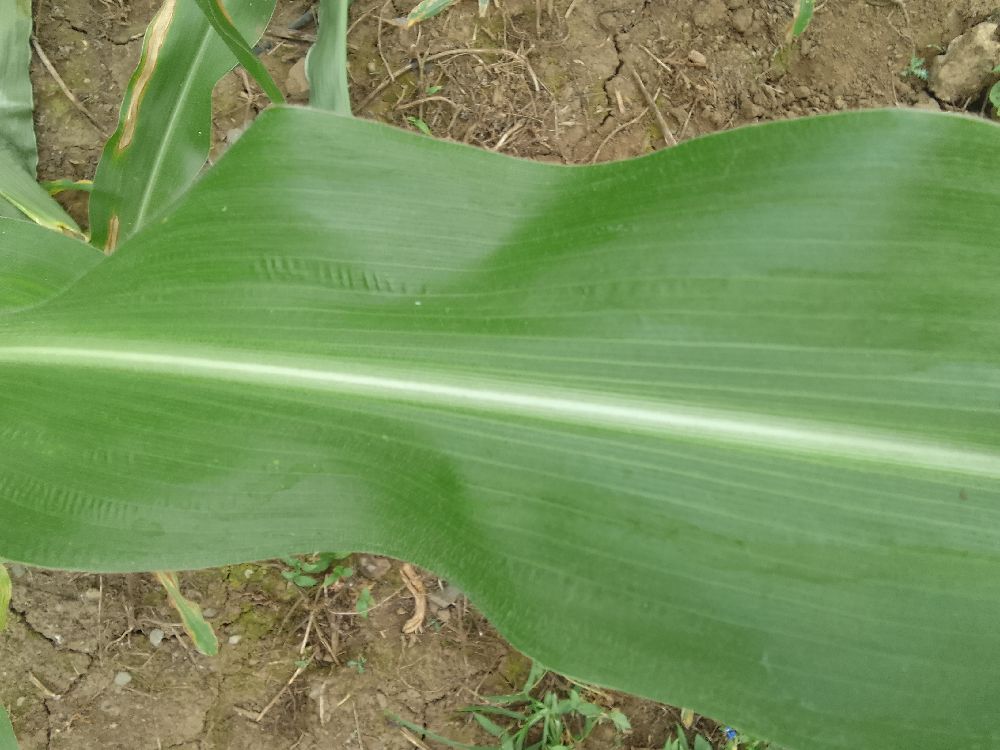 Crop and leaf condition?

maize, healthy
